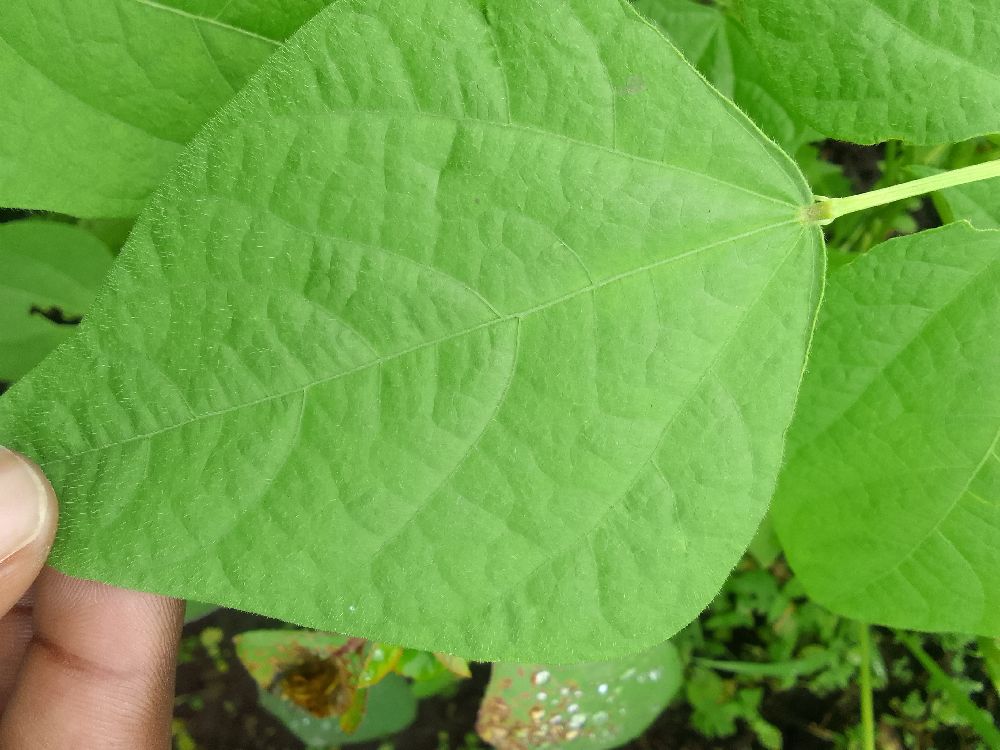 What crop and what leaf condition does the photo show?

common bean, healthy
